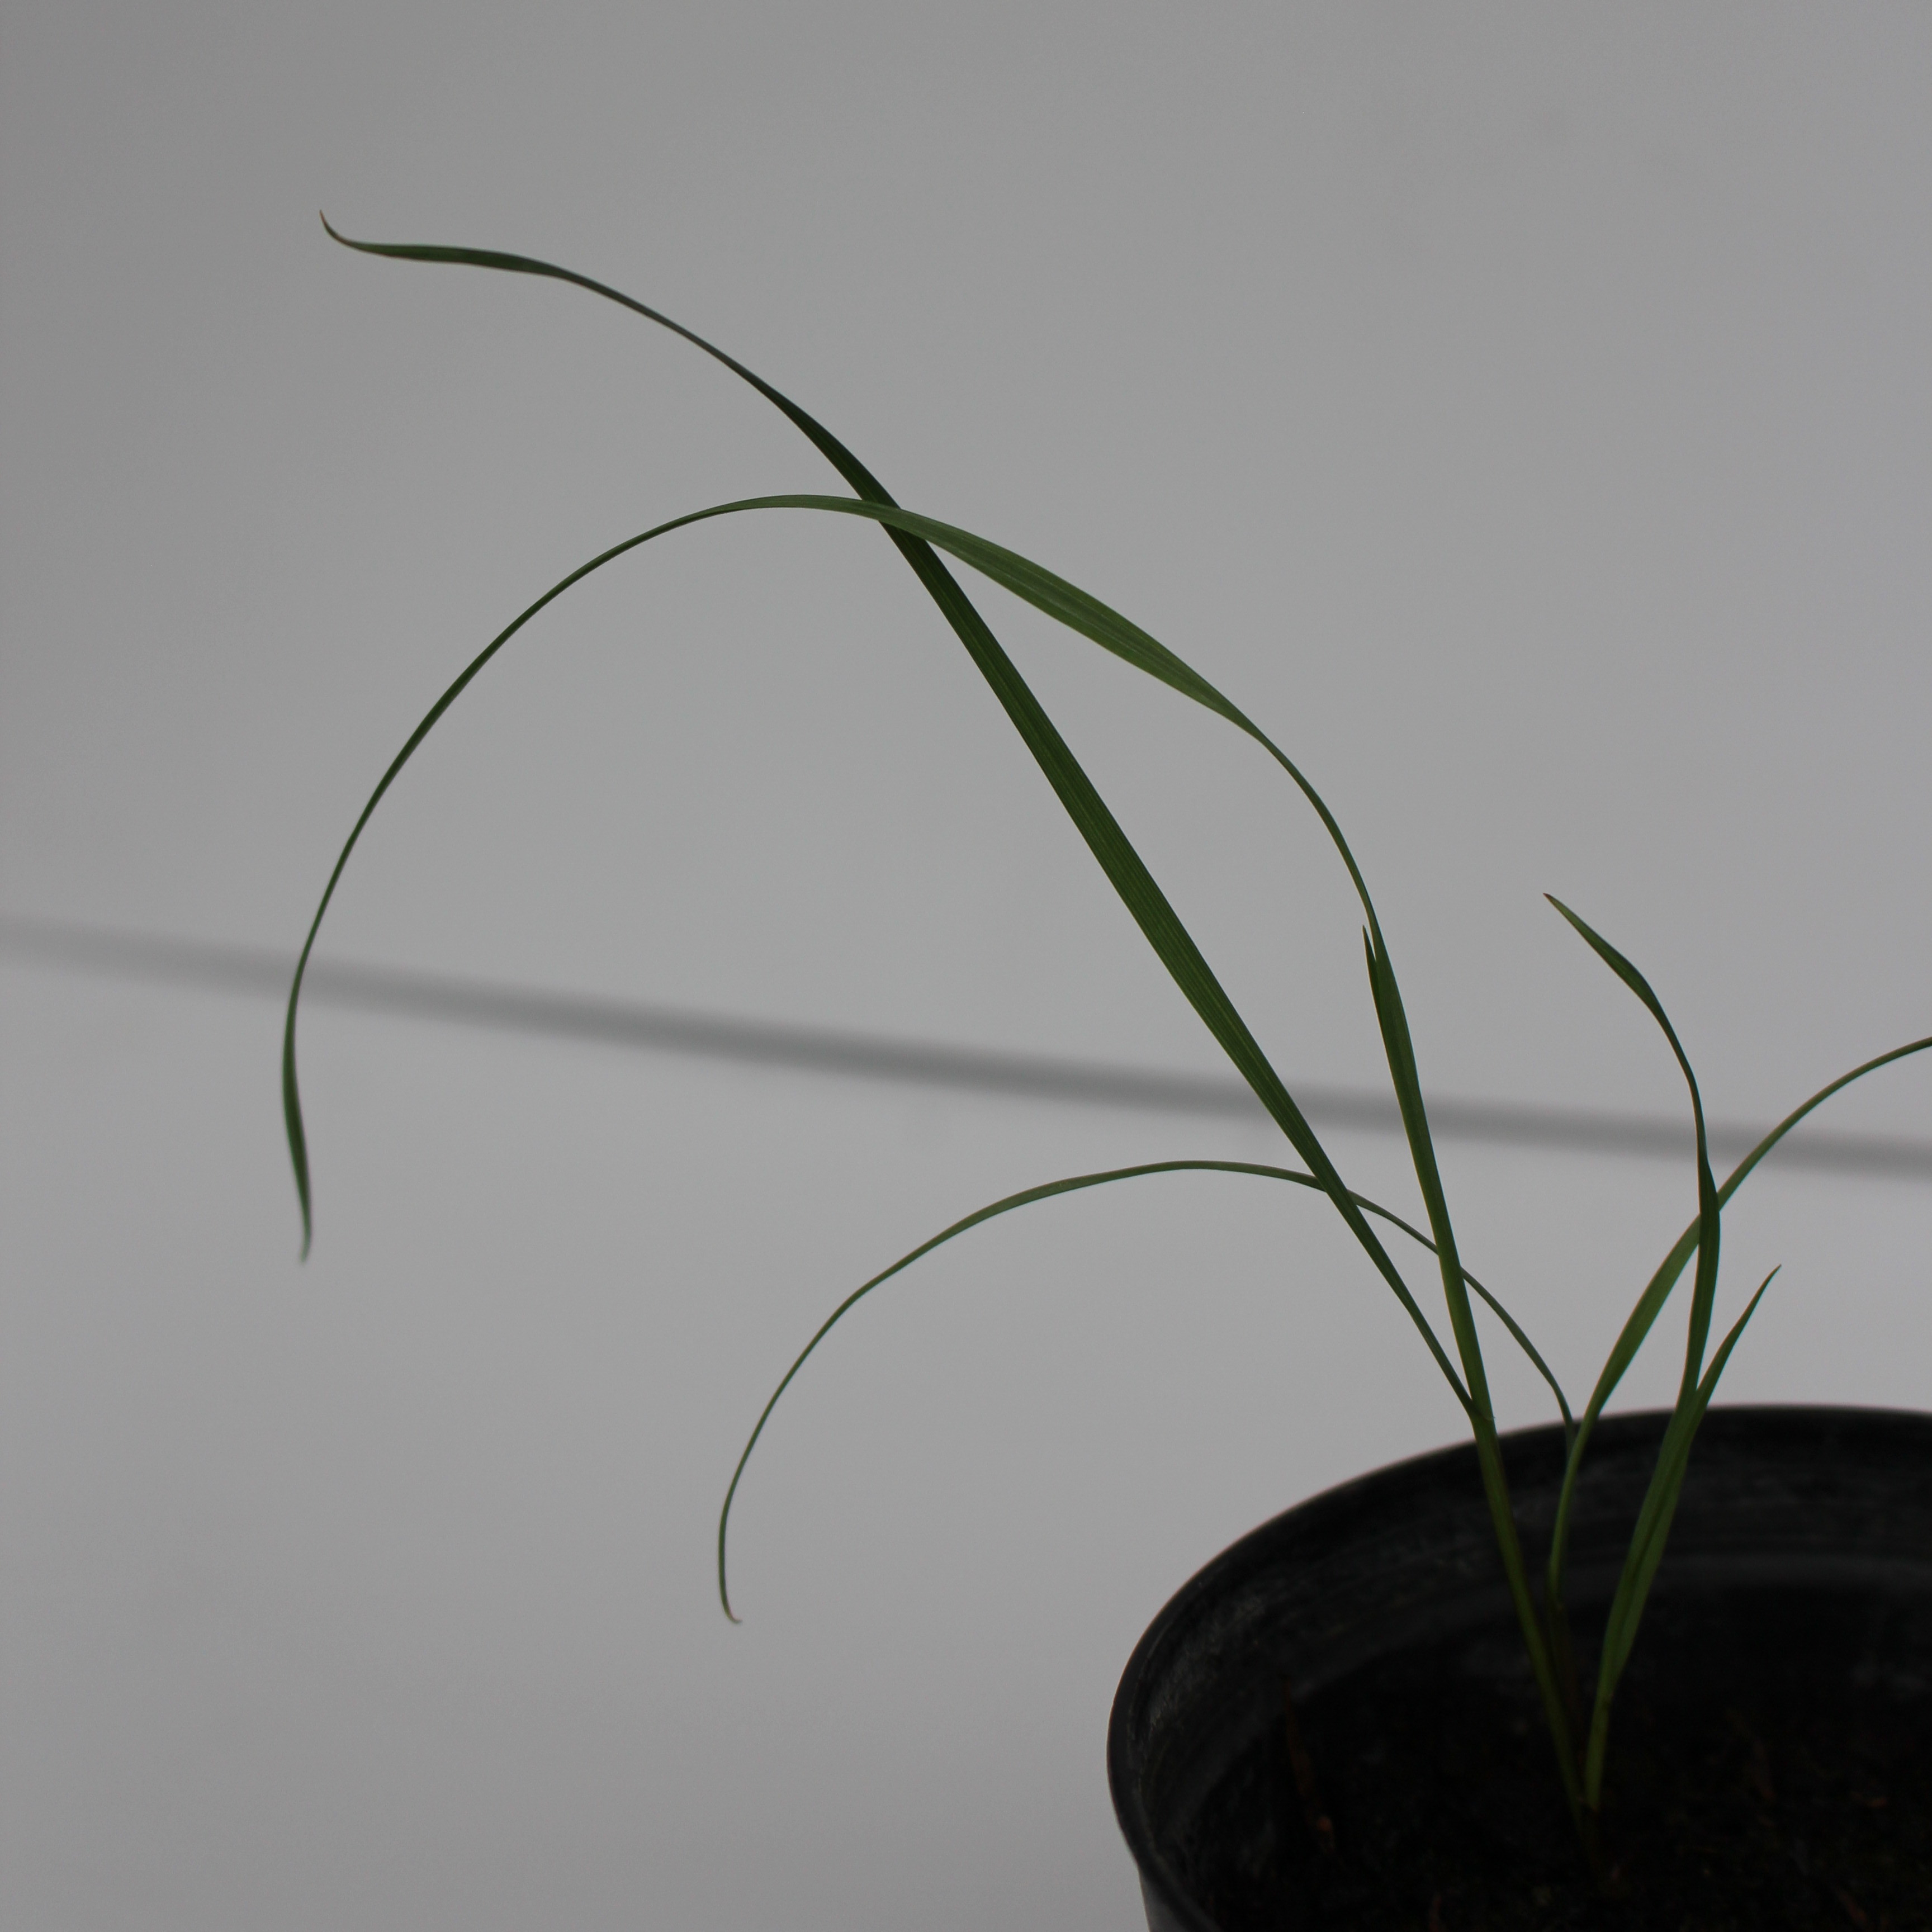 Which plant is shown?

Lolium multiflorum
